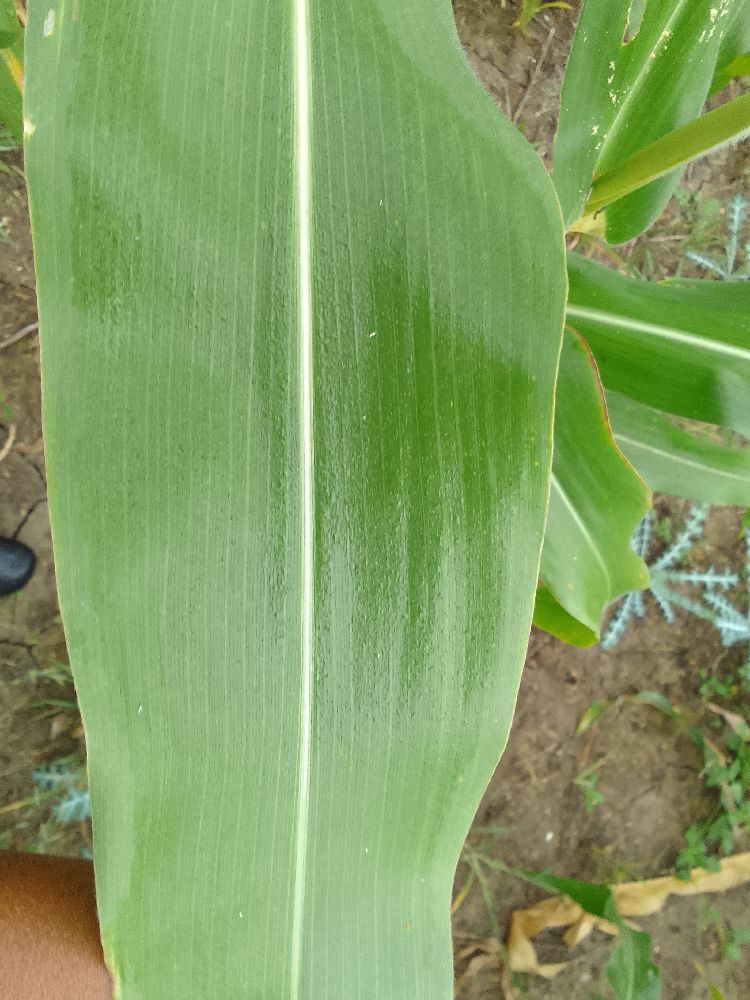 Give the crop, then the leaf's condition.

maize, healthy
